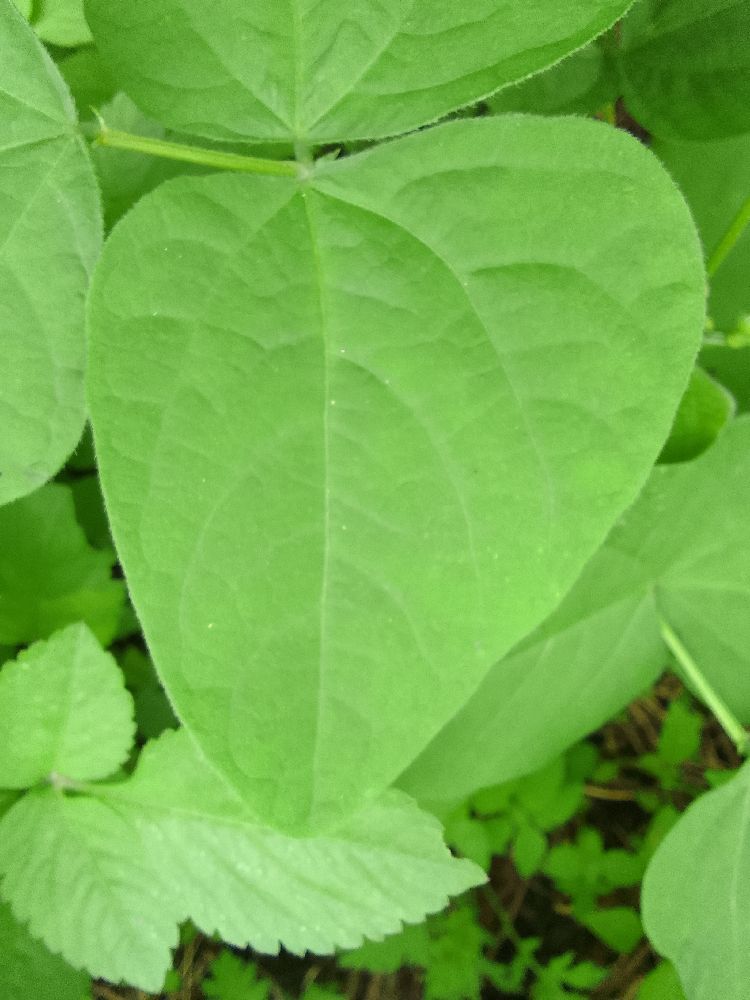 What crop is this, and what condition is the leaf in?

common bean, healthy
